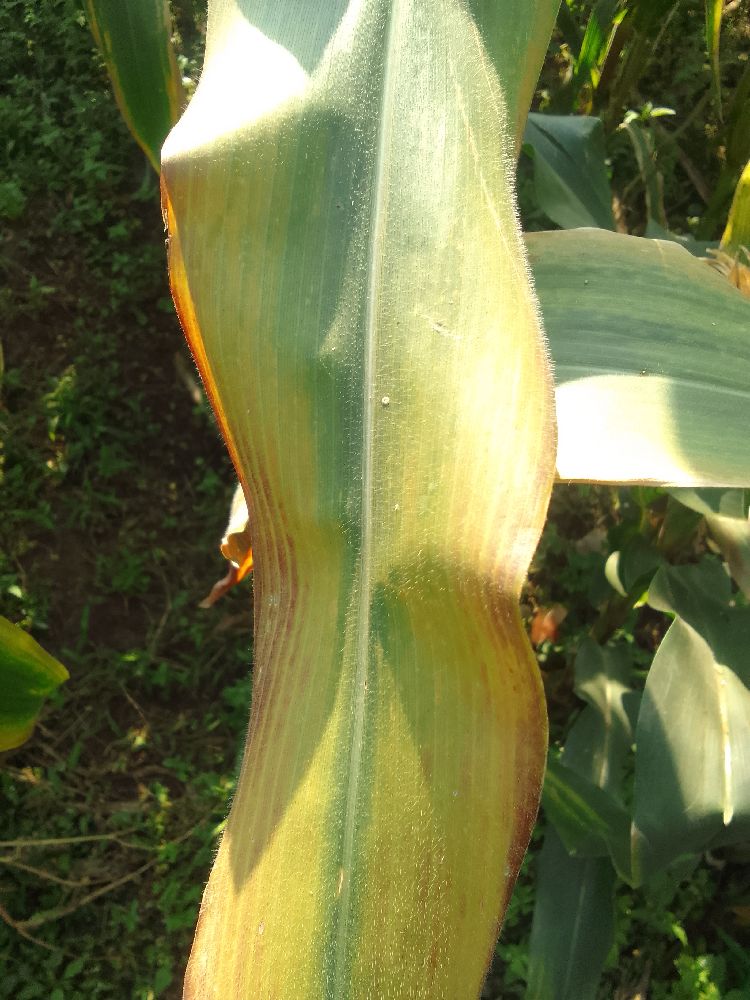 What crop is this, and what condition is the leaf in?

maize, maize lethal necrosis
